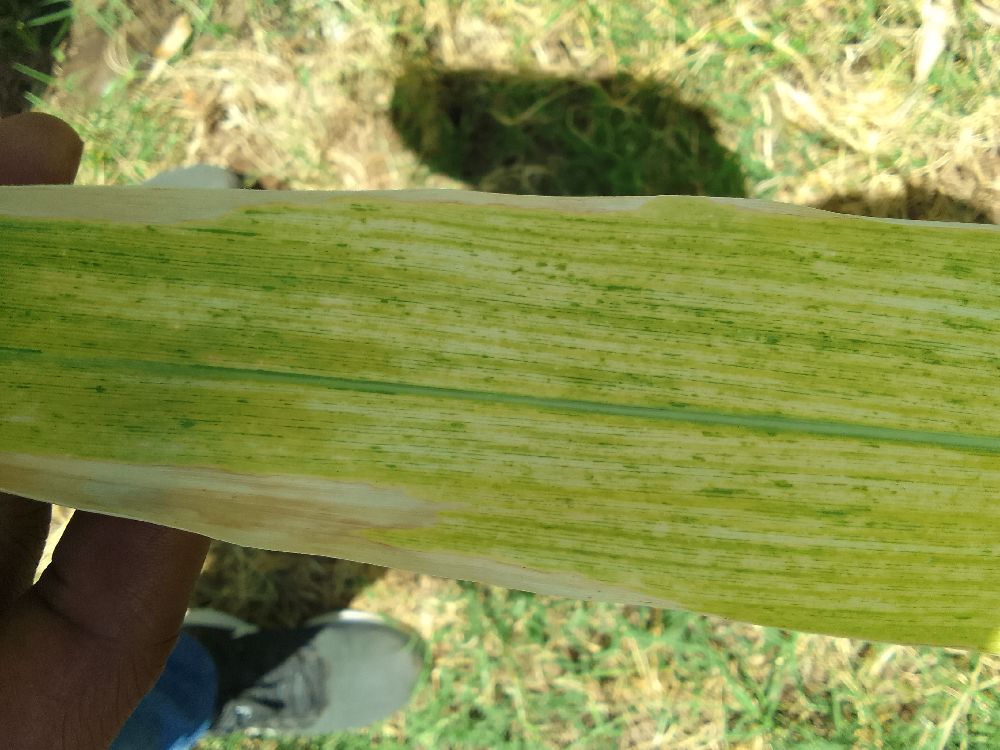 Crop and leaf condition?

maize, maize lethal necrosis
